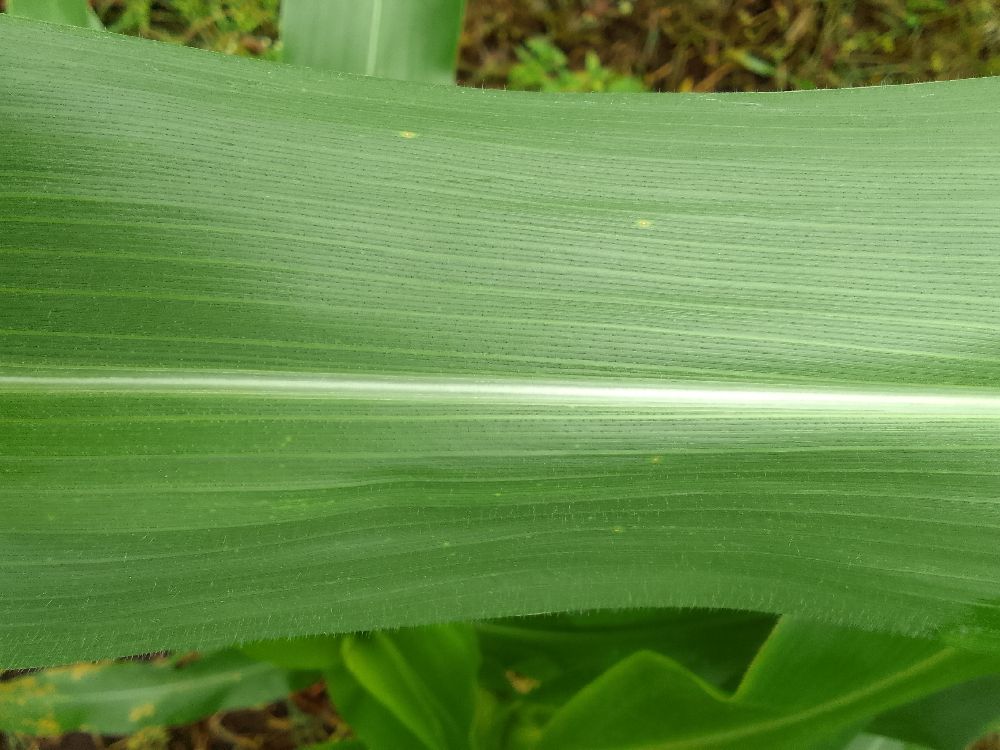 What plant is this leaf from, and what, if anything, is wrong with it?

maize, healthy
